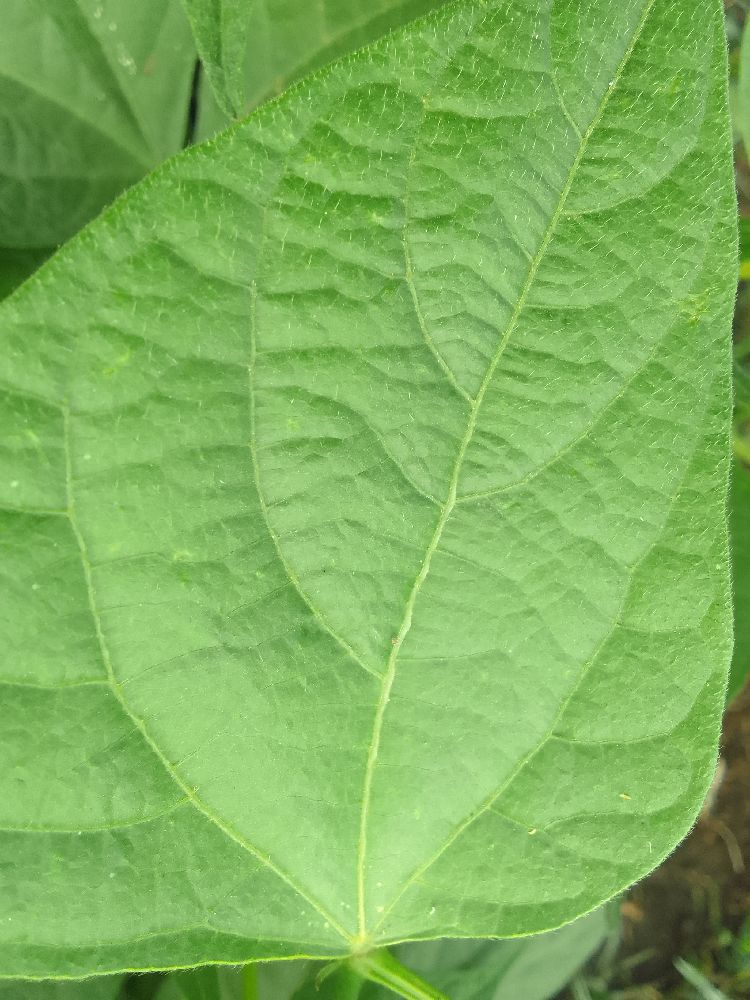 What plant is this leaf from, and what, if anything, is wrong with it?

common bean, healthy
